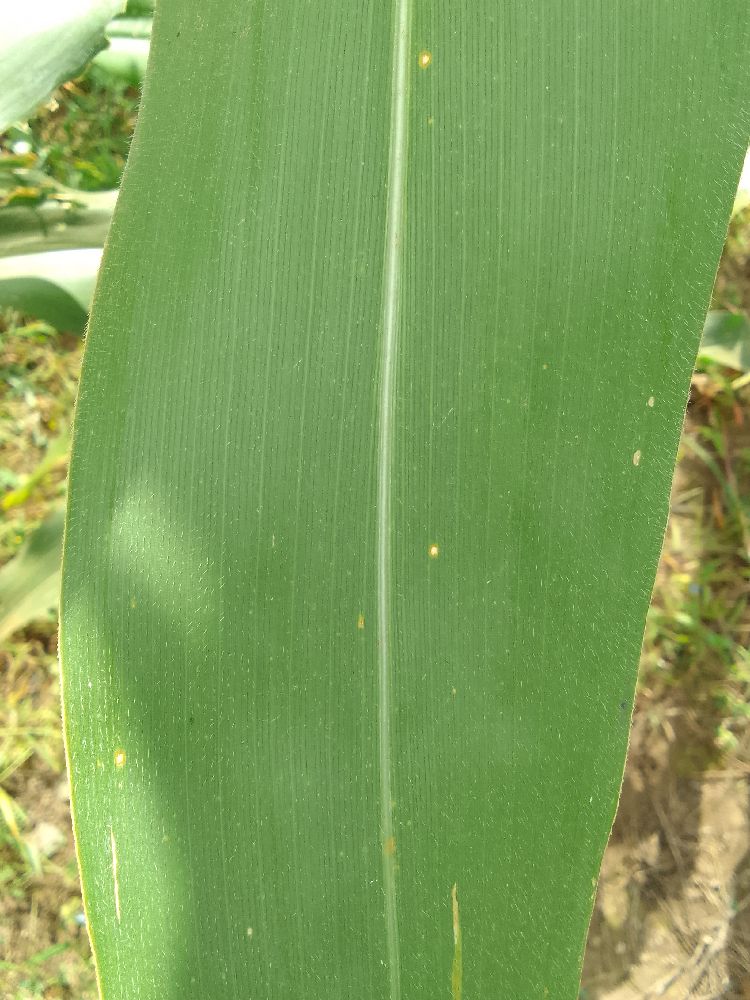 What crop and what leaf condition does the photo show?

maize, healthy
